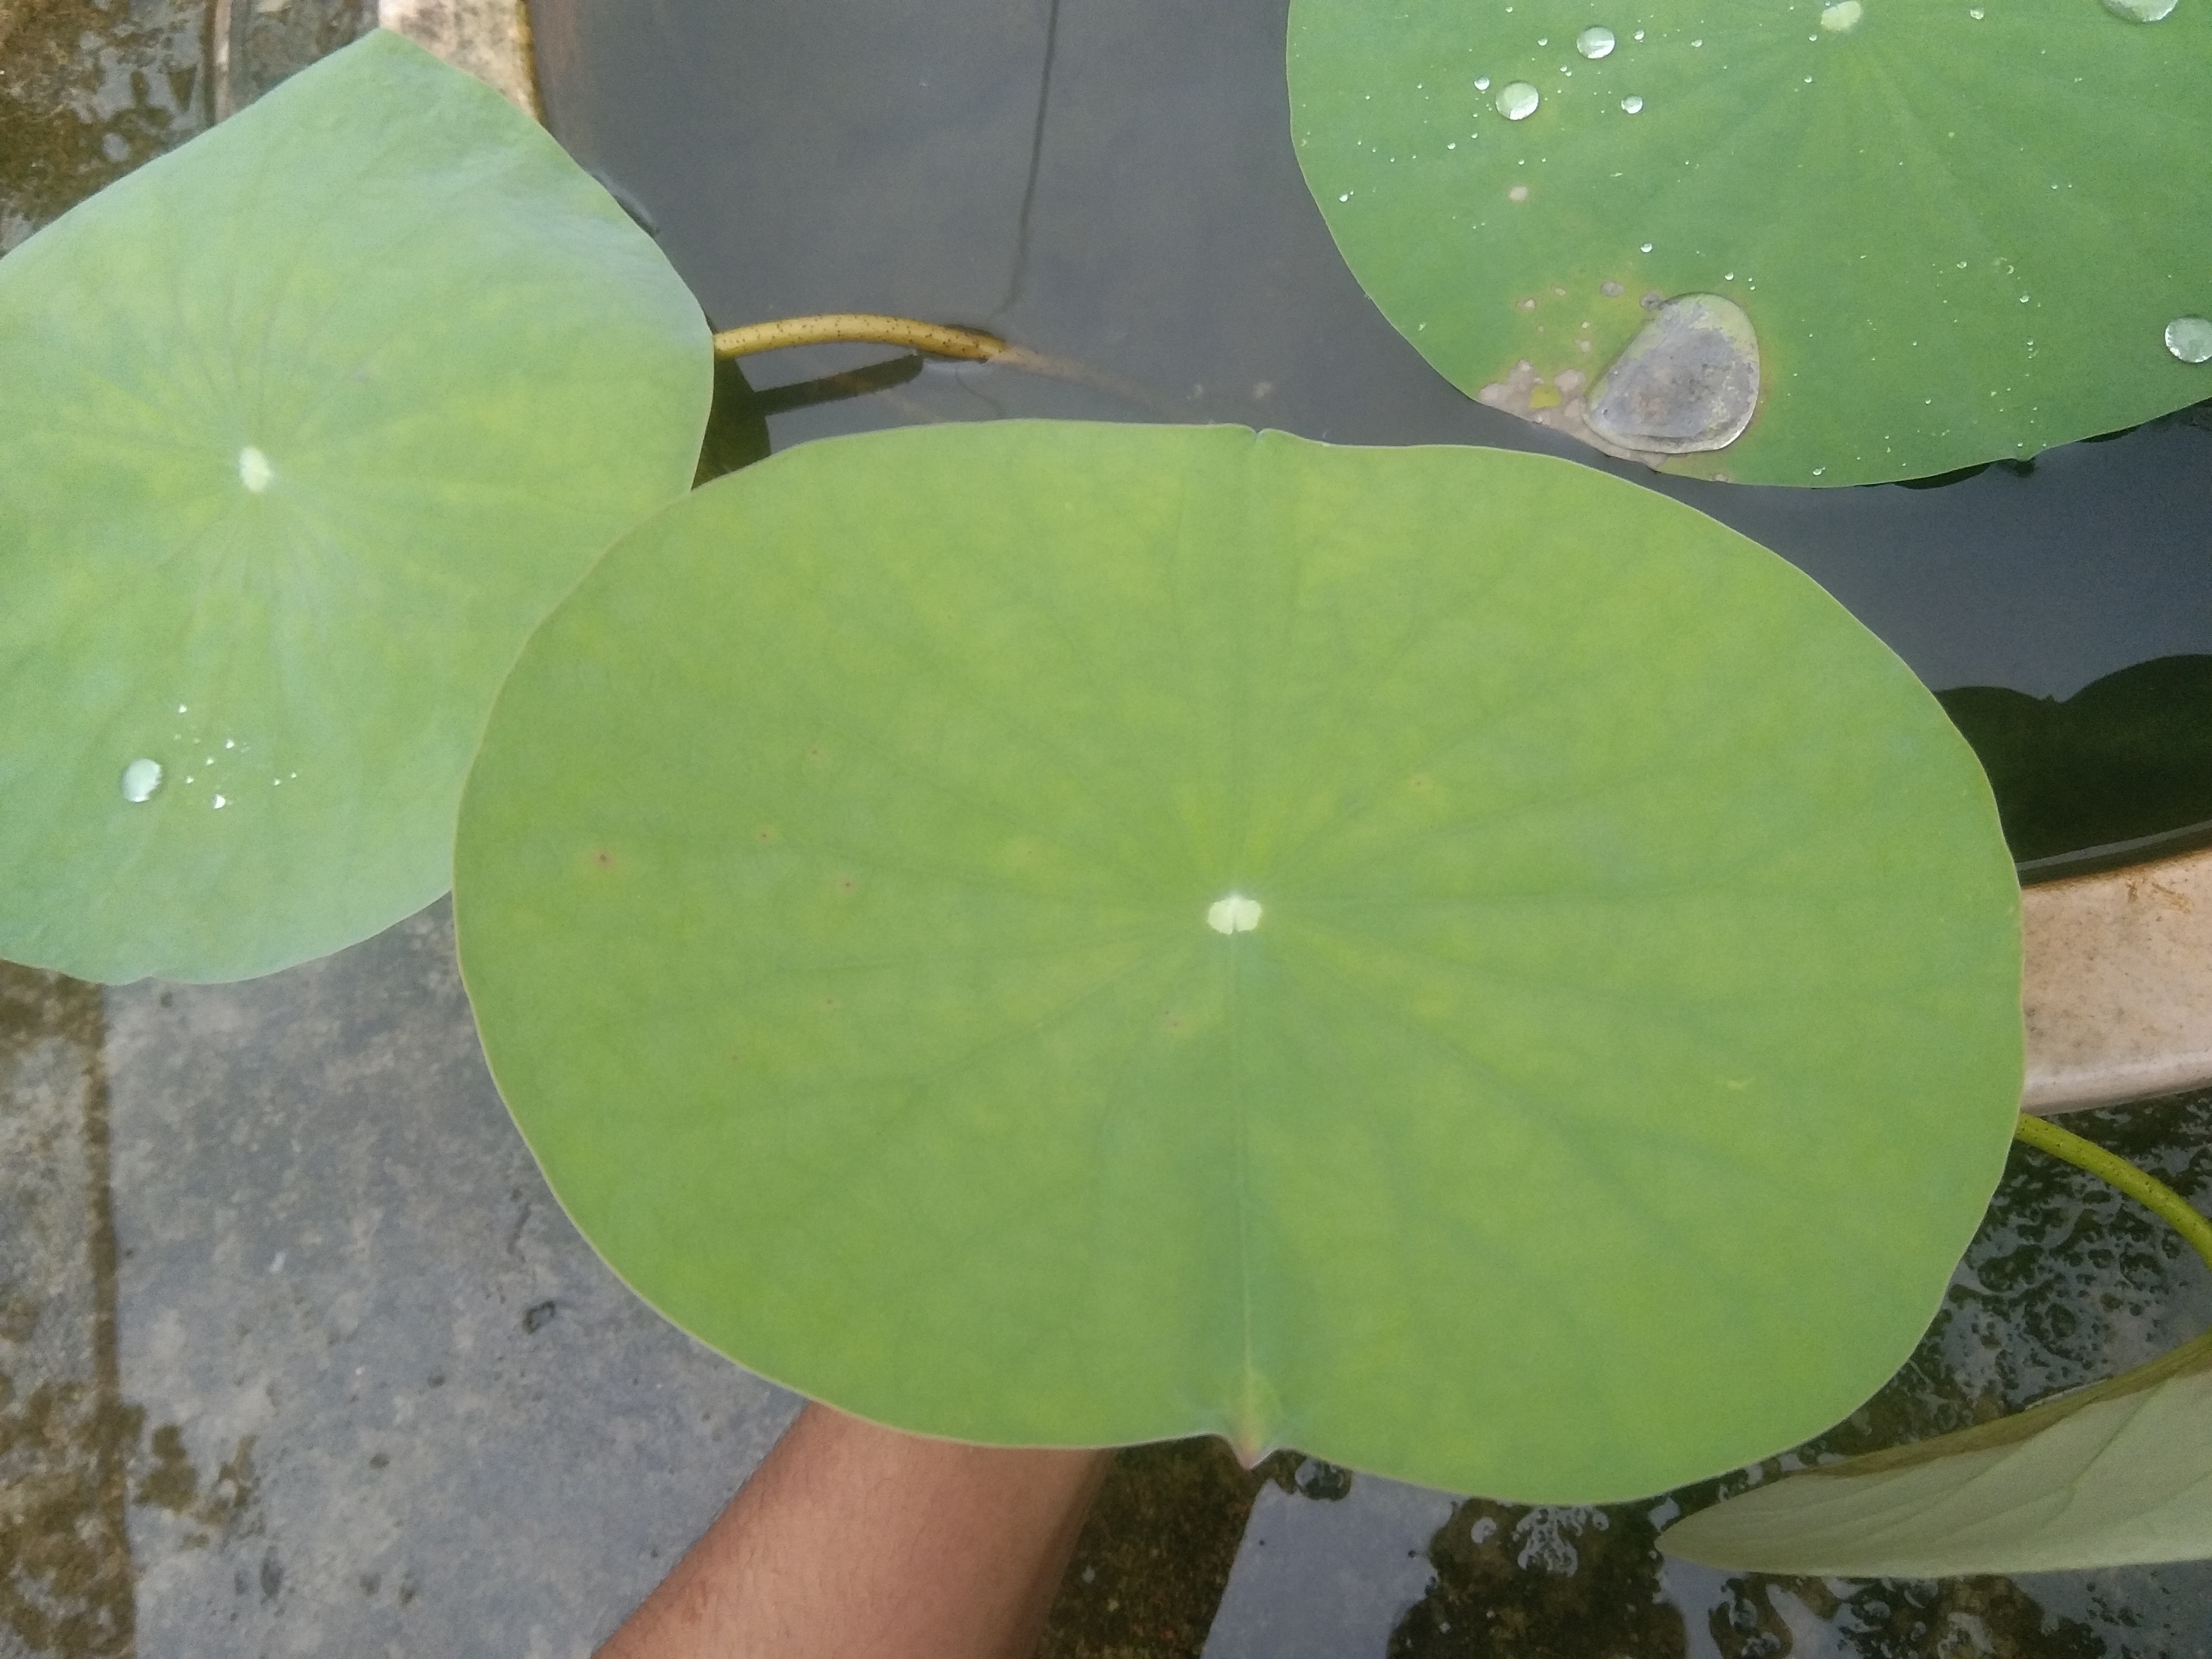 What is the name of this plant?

lotus
